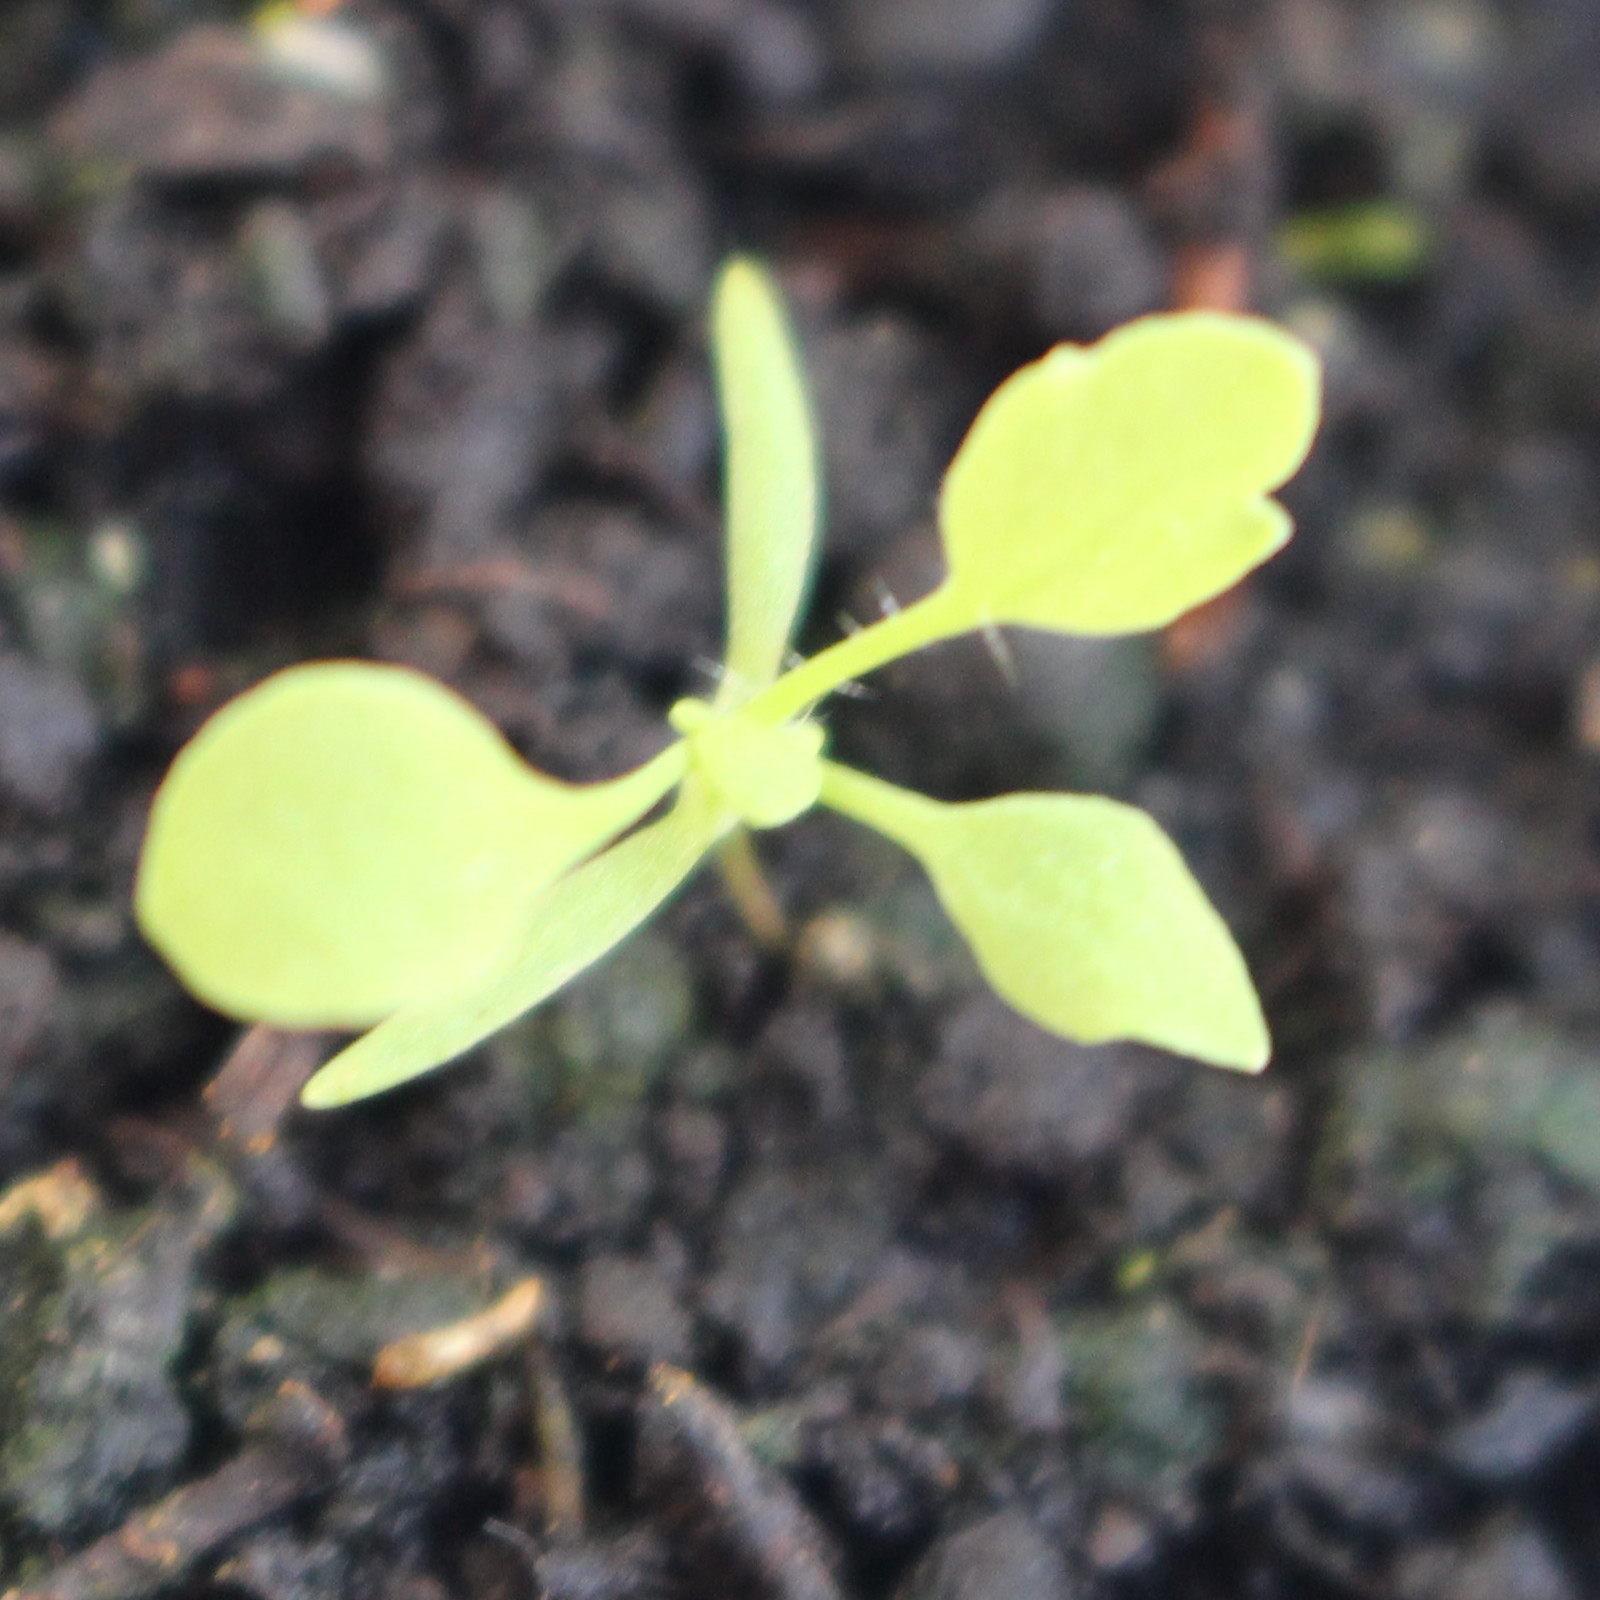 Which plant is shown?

Papaver rhoeas
